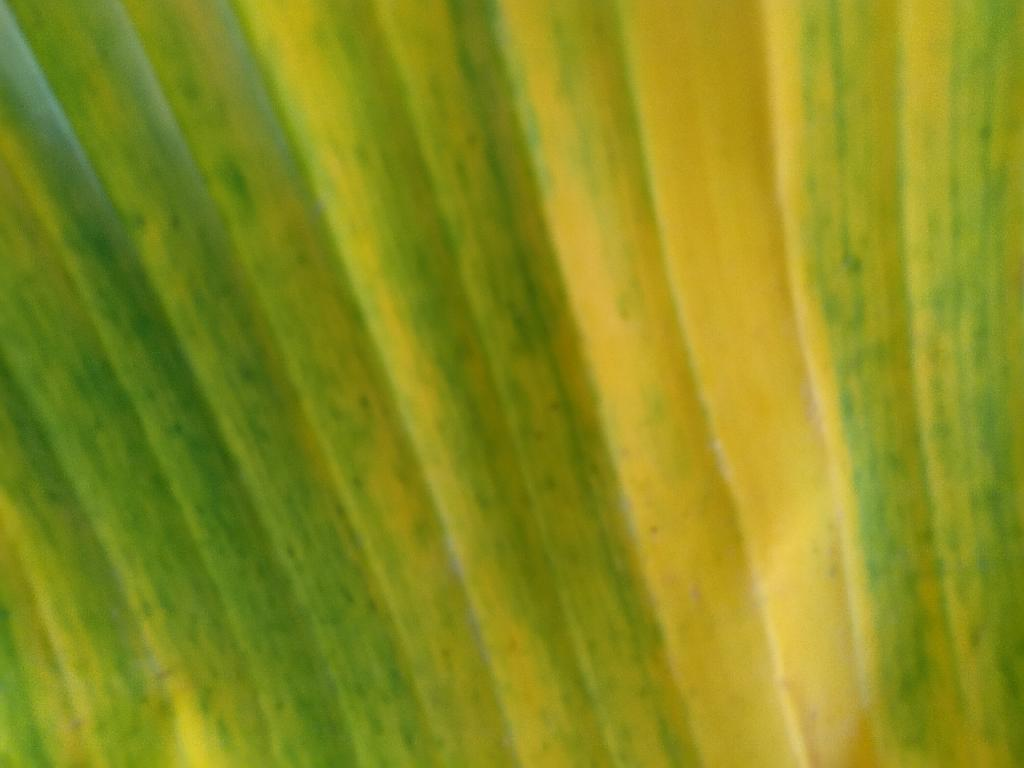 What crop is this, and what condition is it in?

banana, fusarium wilt race 1
